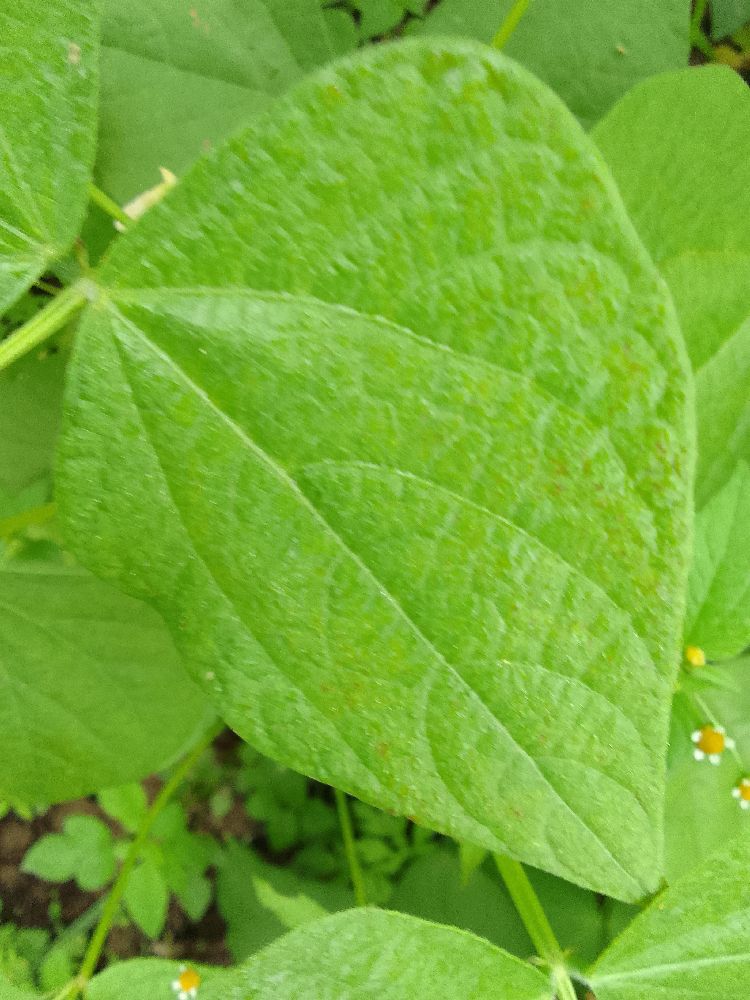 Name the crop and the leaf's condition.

common bean, healthy
